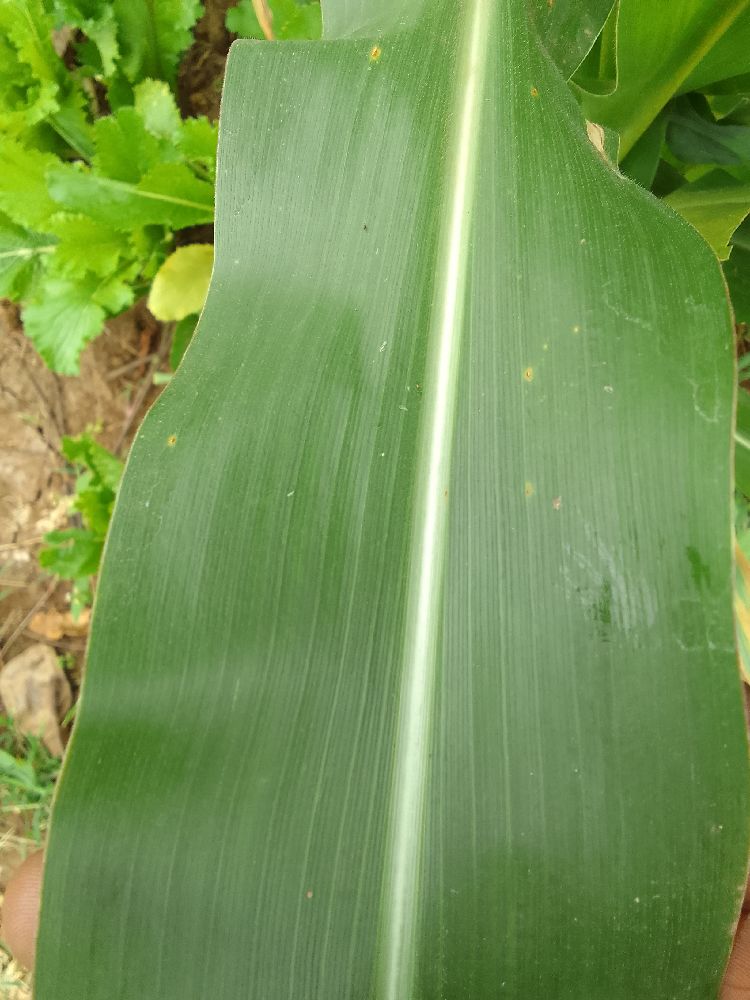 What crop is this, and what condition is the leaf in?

maize, healthy
